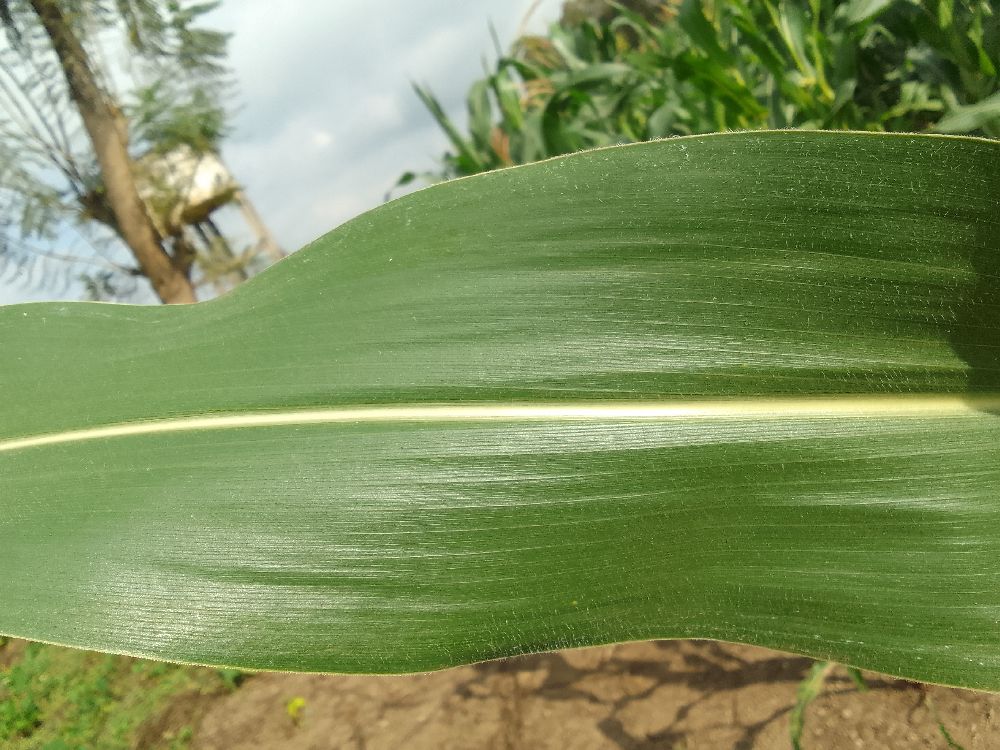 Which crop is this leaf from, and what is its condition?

maize, healthy
